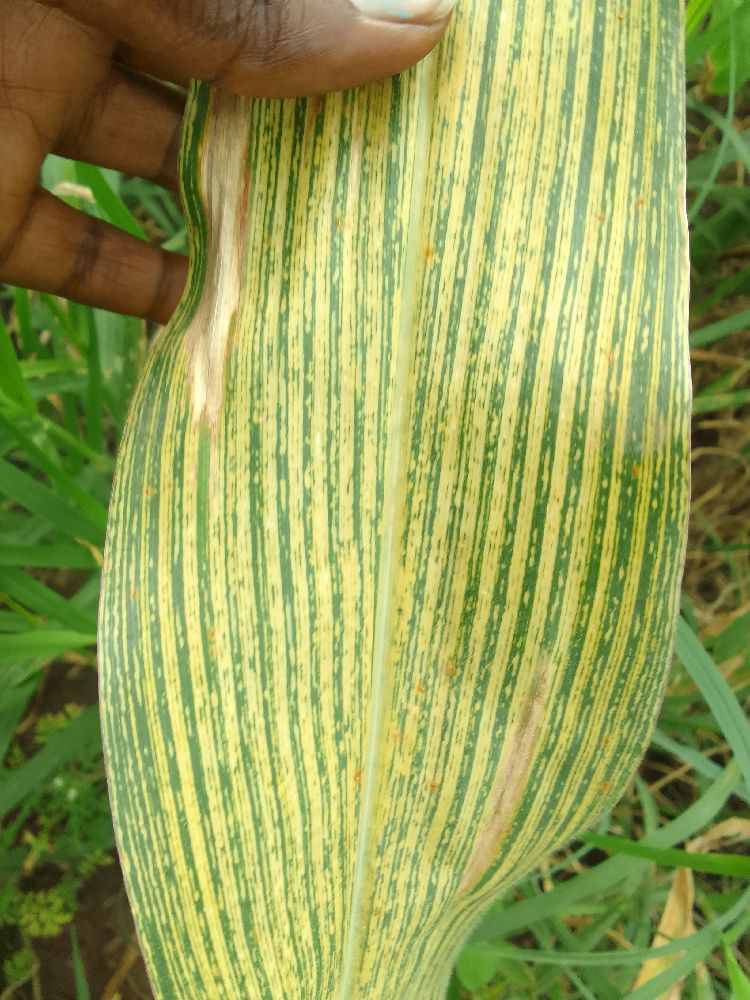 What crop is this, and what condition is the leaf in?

maize, maize streak virus
